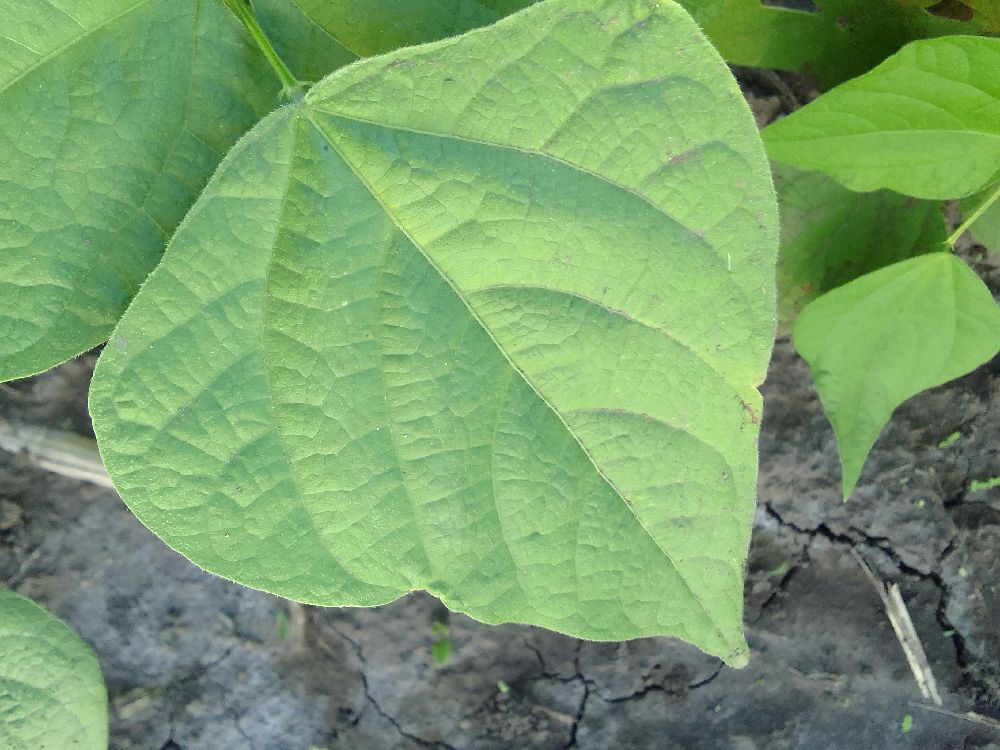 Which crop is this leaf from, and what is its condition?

common bean, healthy
